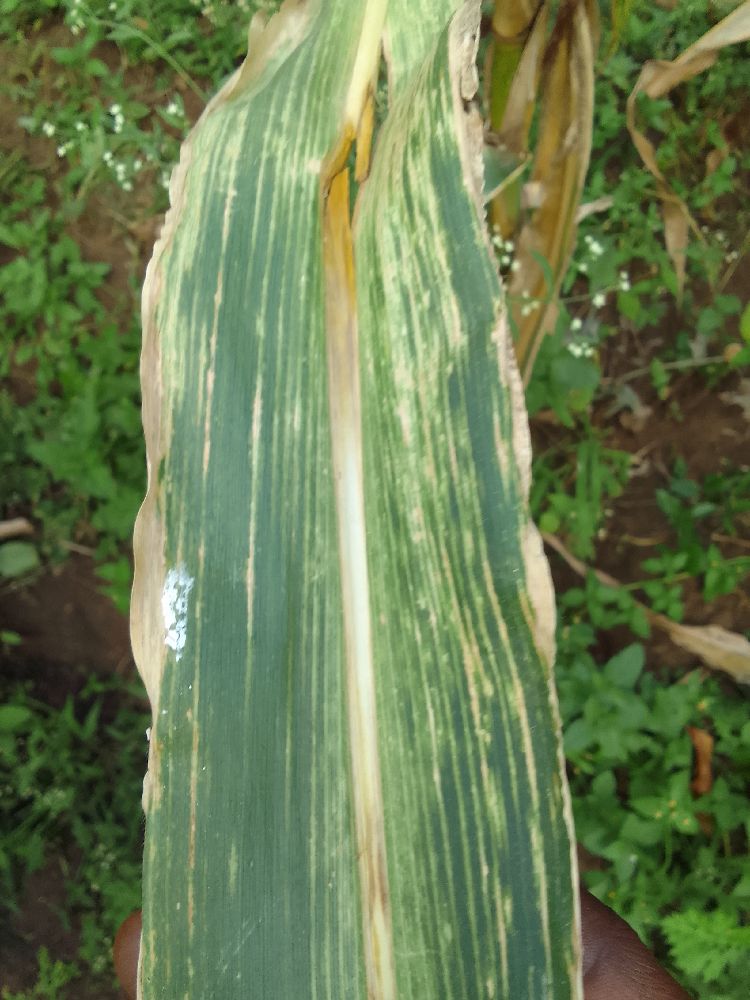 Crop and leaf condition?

maize, maize lethal necrosis
